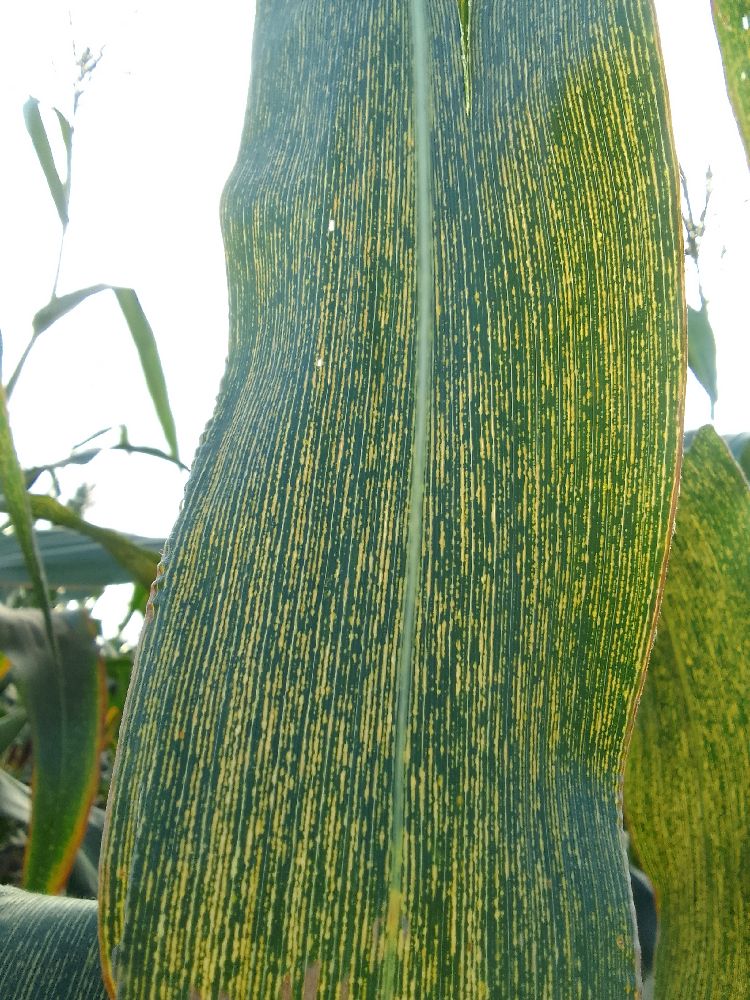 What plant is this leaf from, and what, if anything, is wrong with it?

maize, maize streak virus
